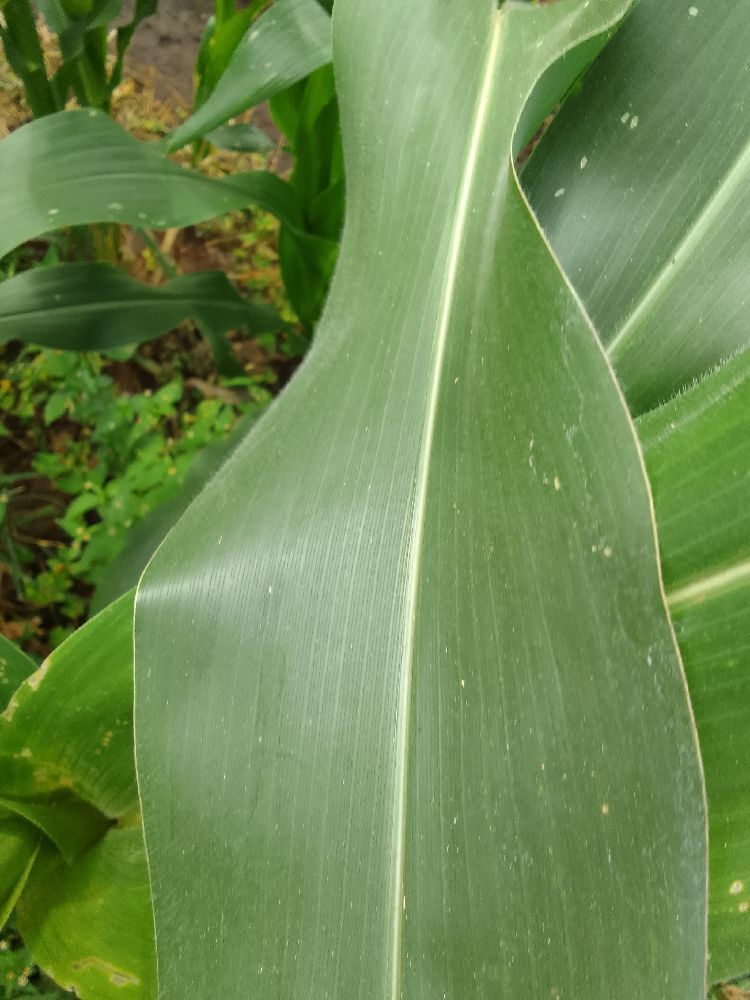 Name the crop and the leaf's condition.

maize, healthy
